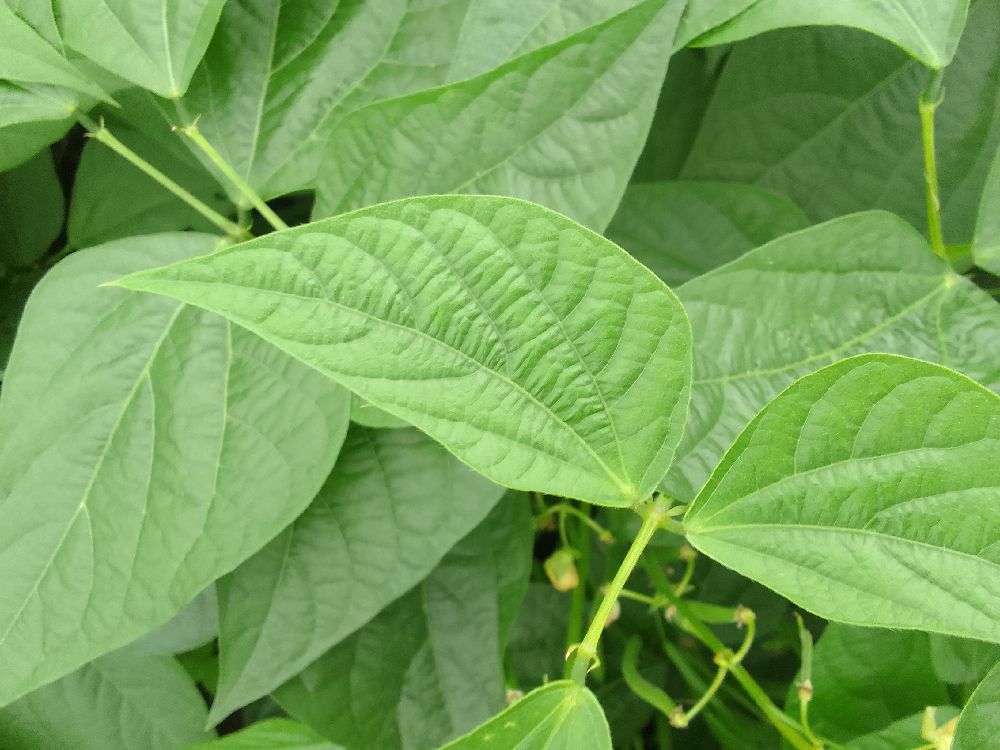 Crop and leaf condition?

common bean, healthy
